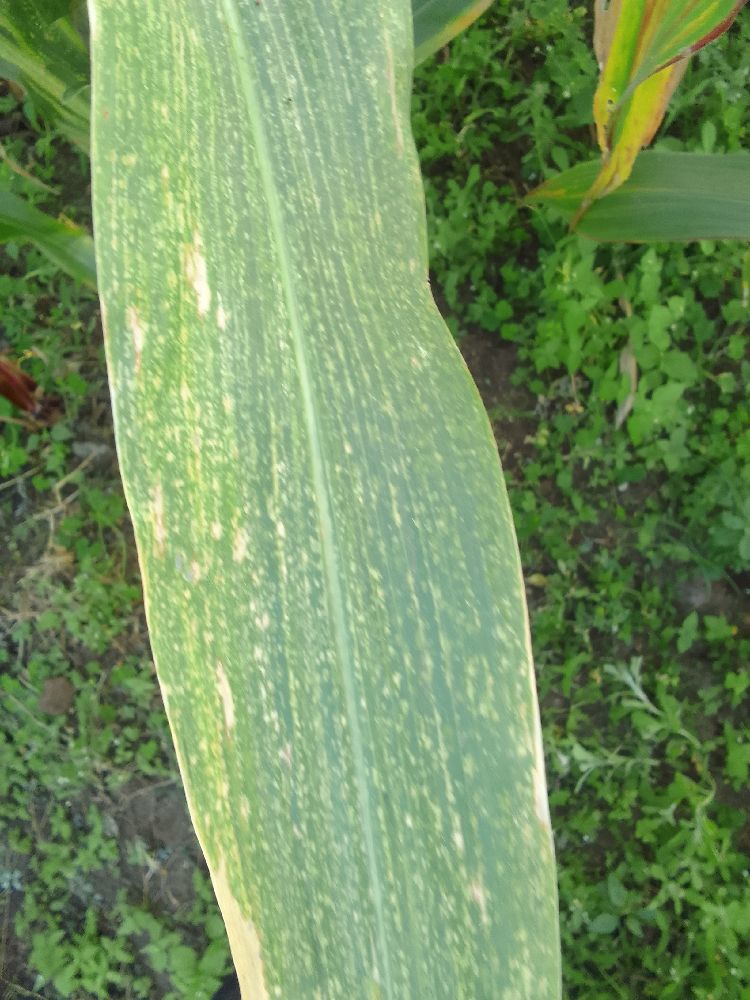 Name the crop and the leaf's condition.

maize, maize lethal necrosis
